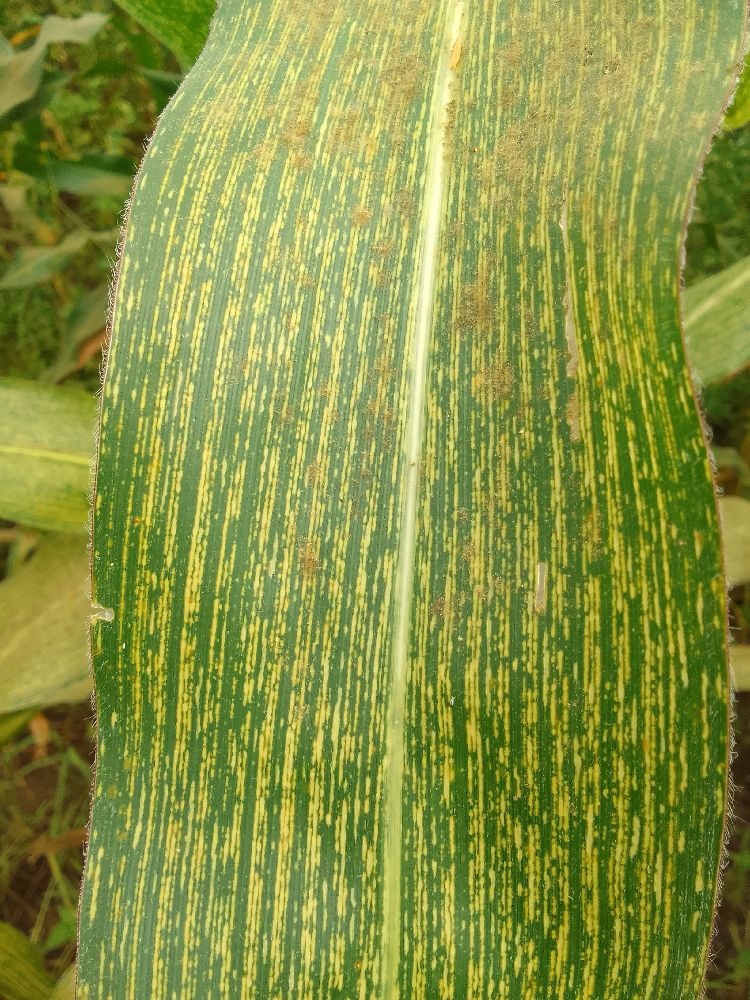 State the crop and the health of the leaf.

maize, maize streak virus
